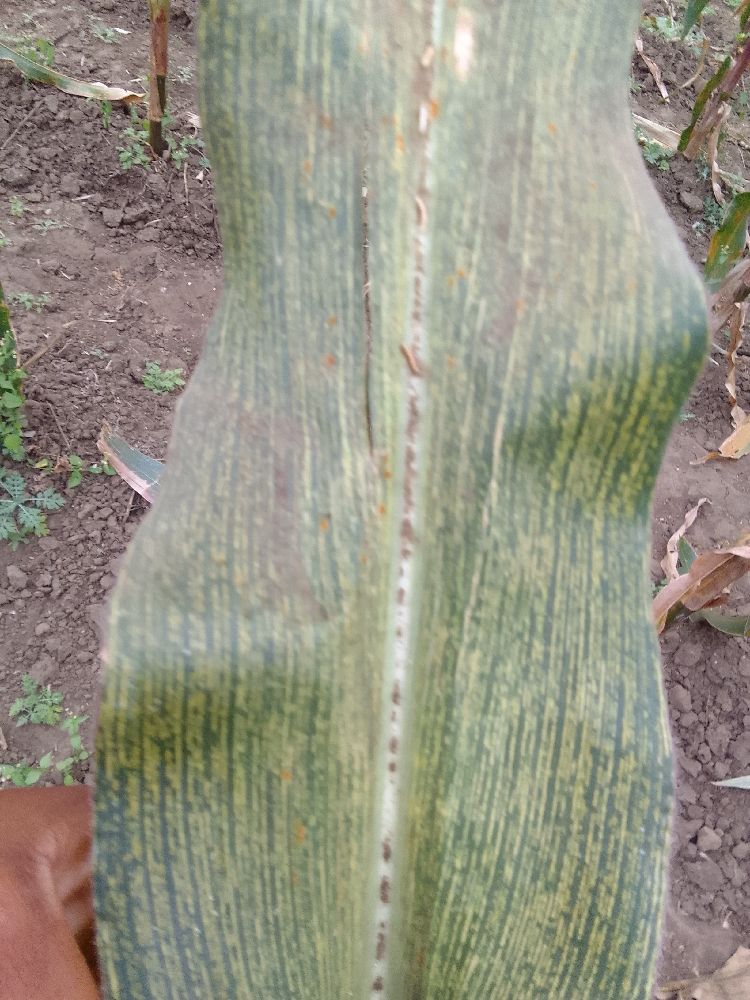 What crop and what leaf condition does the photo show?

maize, maize streak virus
